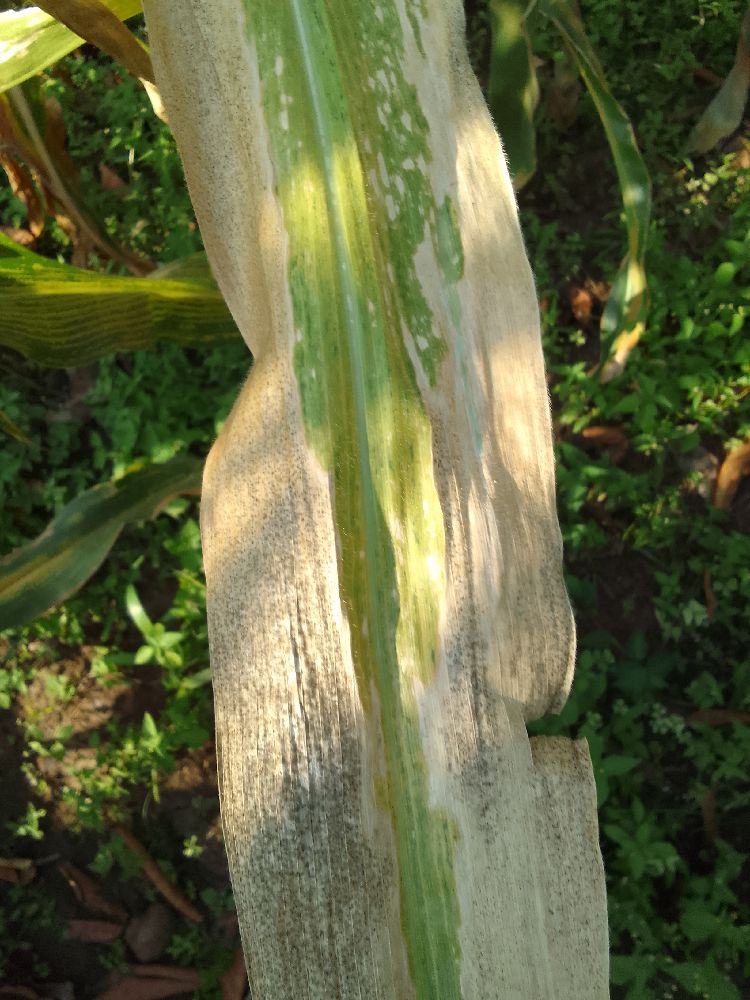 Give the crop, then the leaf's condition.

maize, maize lethal necrosis
